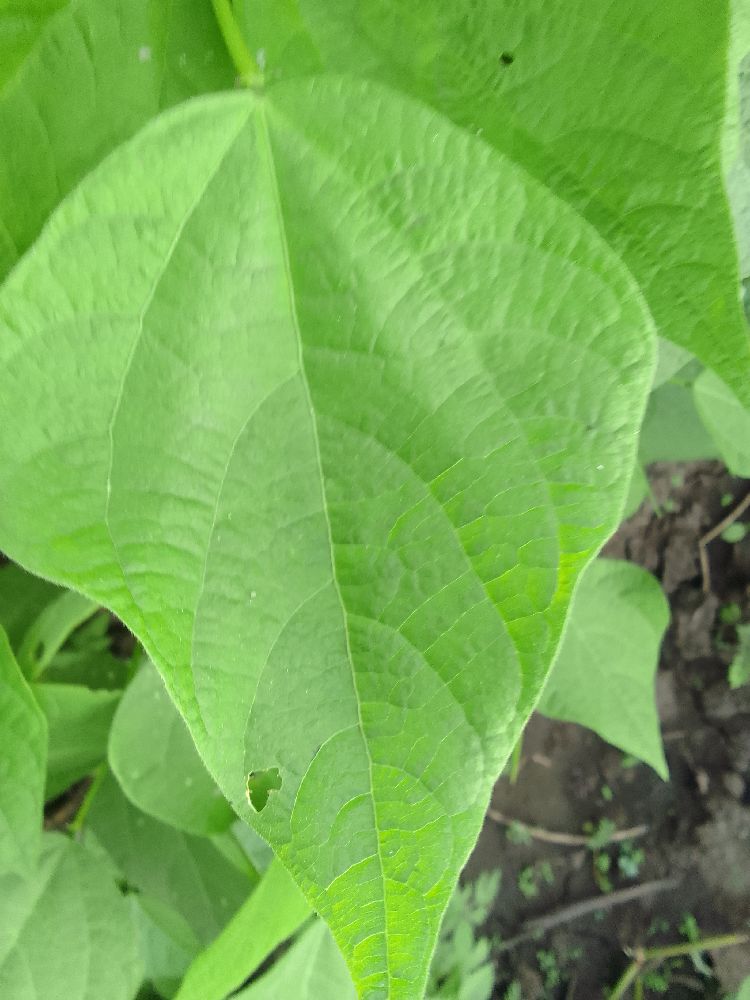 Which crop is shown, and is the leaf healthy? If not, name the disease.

common bean, healthy
